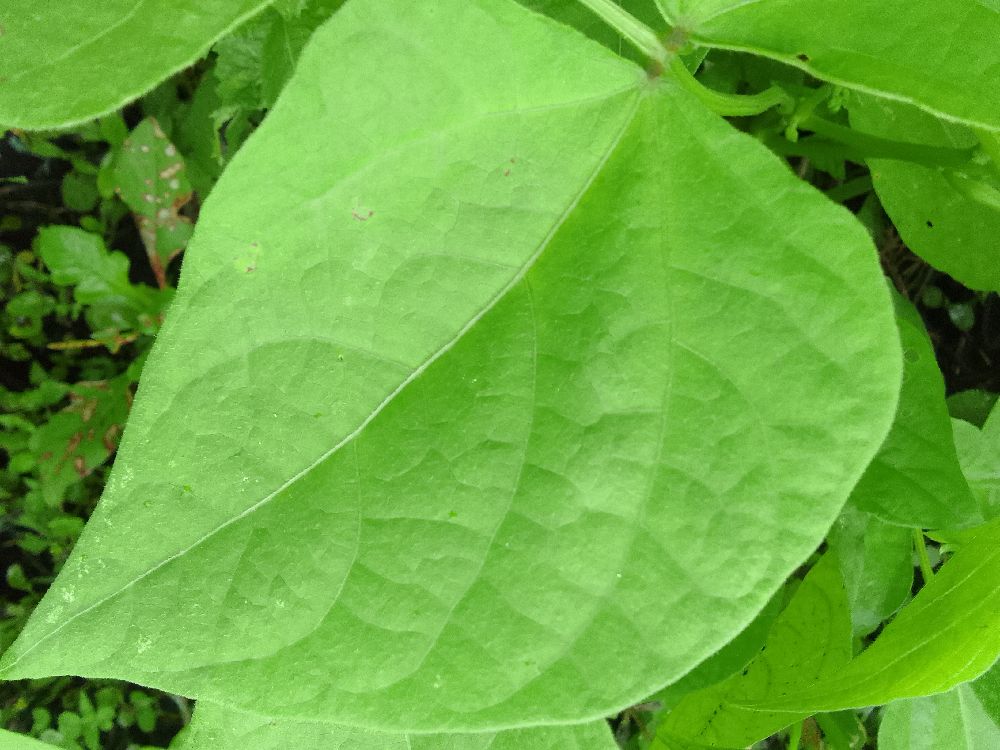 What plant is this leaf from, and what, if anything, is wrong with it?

common bean, healthy
